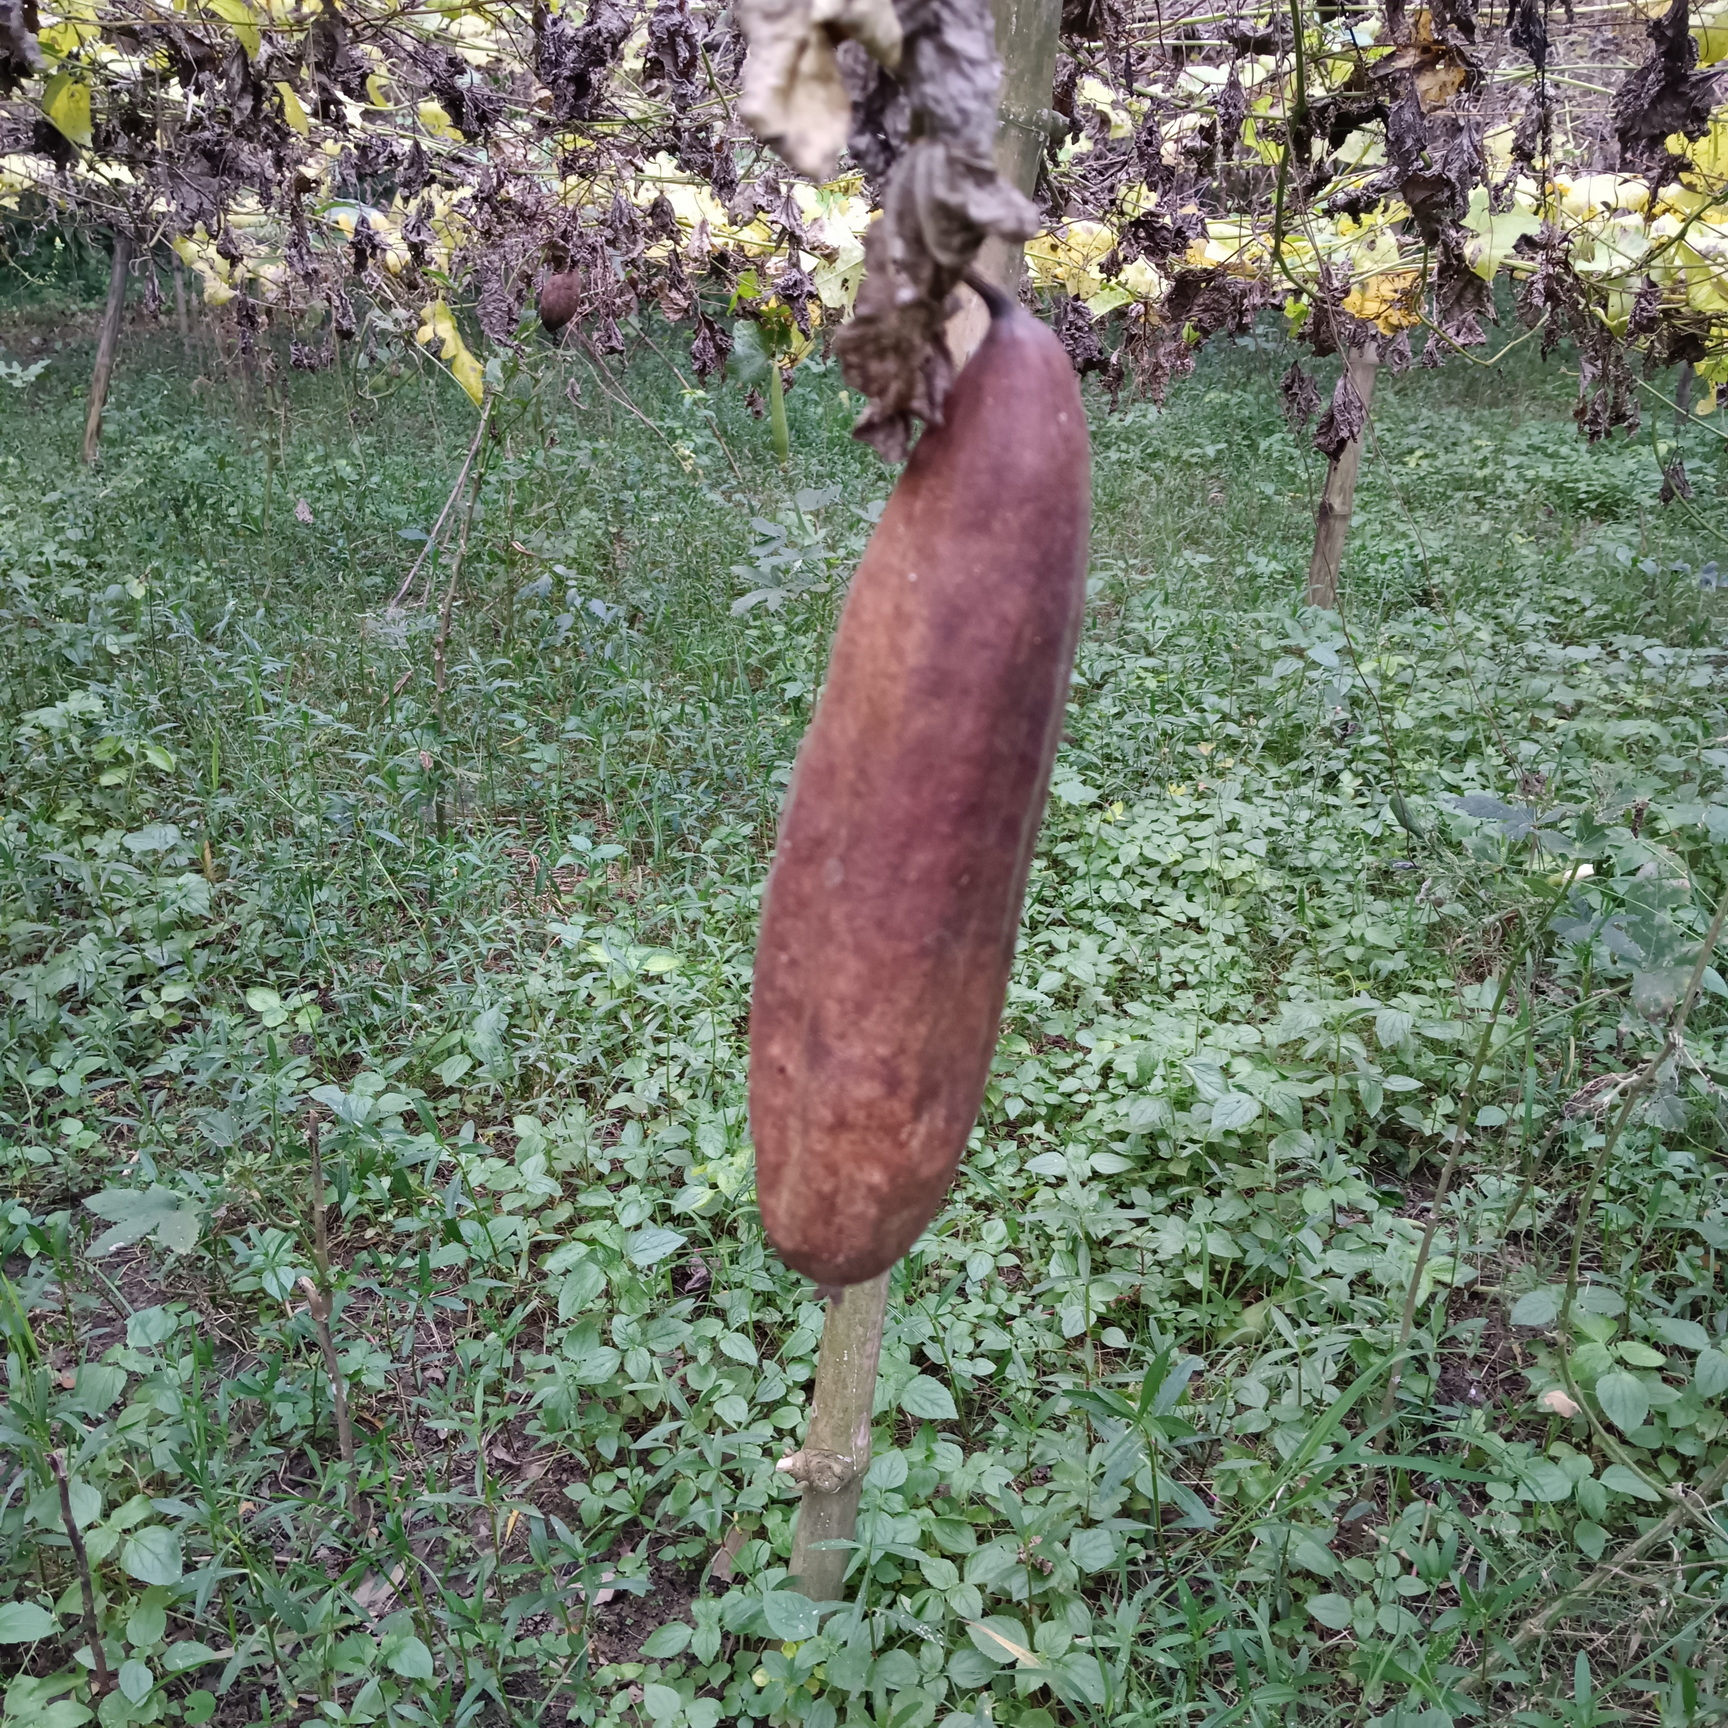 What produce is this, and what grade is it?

luffa, faulty
